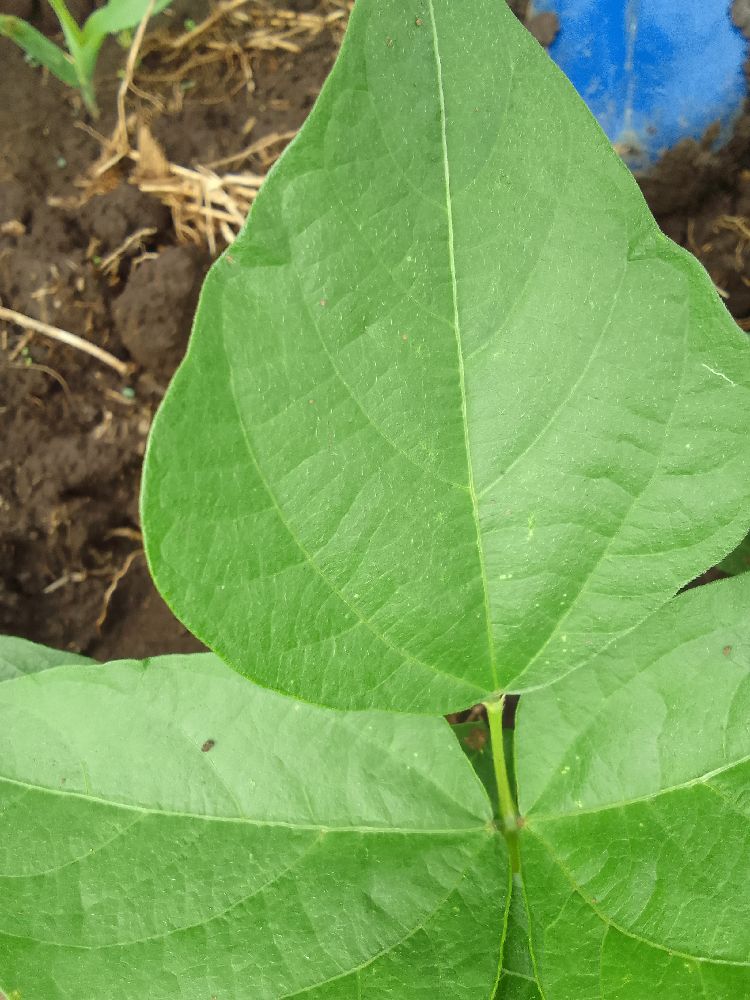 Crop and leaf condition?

common bean, healthy
